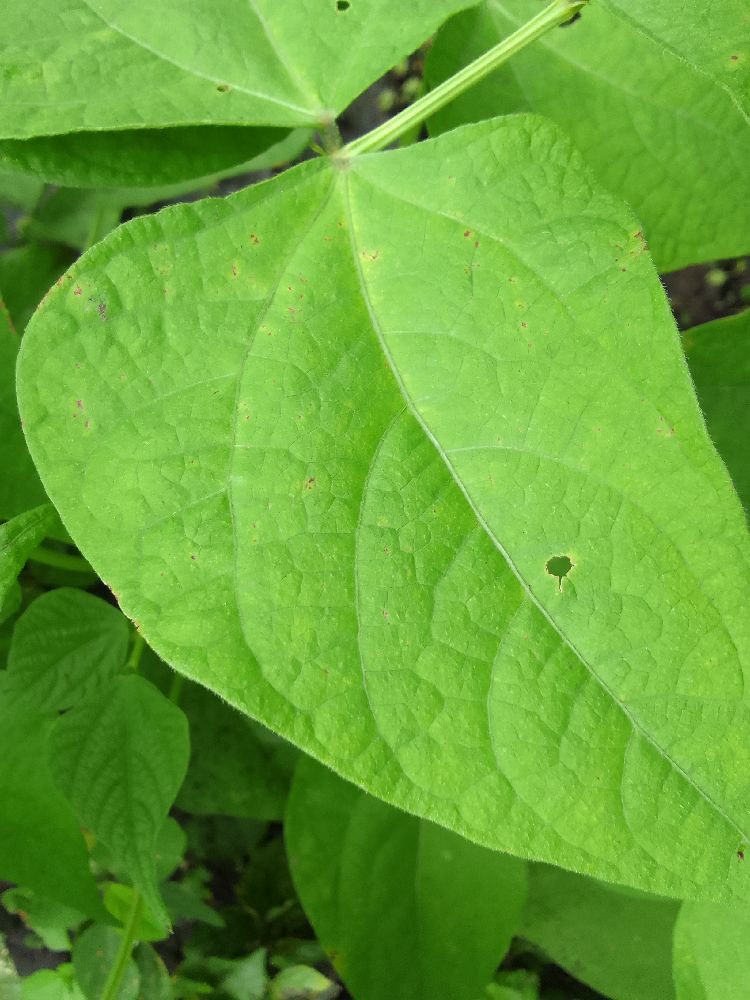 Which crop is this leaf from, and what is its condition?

common bean, healthy
